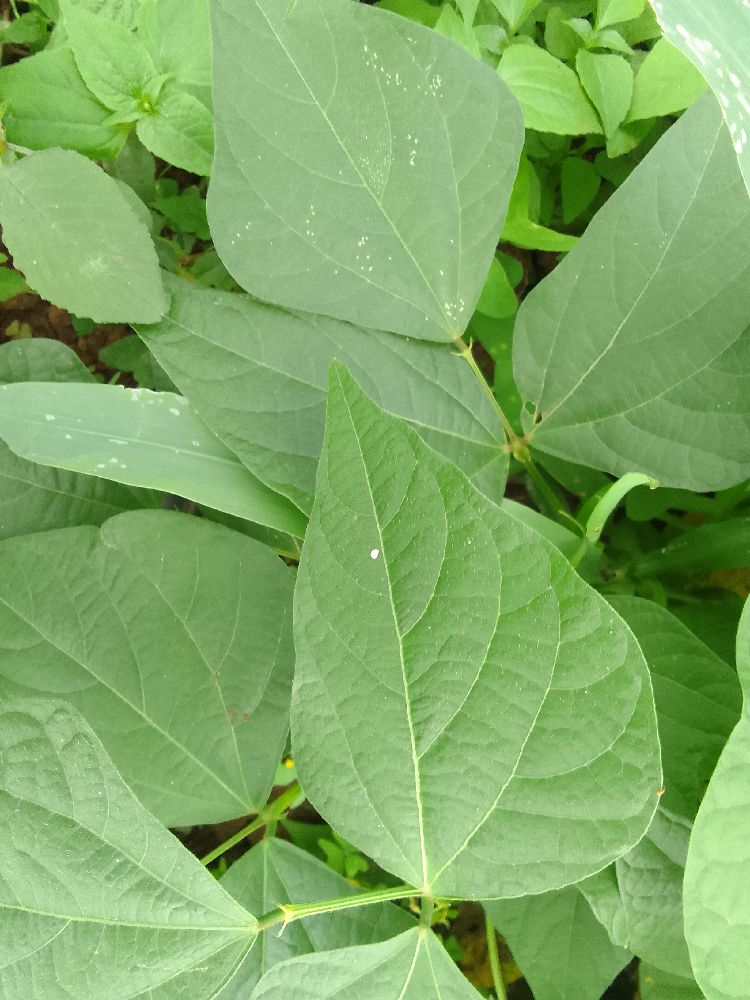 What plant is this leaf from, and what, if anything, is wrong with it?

common bean, healthy
